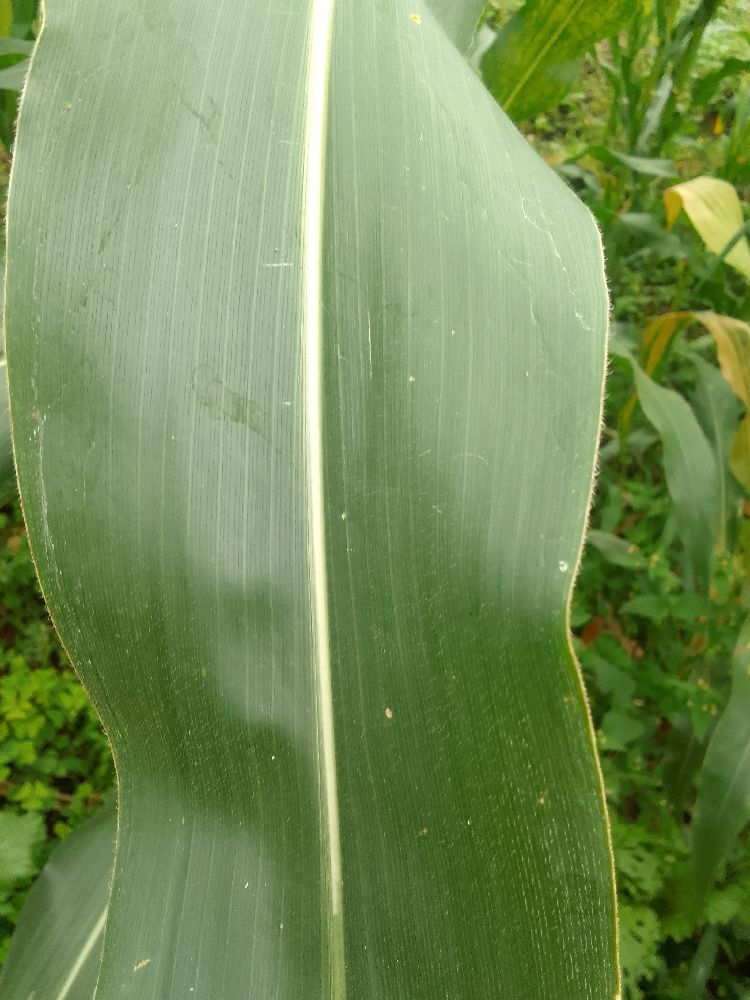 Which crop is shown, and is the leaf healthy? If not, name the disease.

maize, healthy
